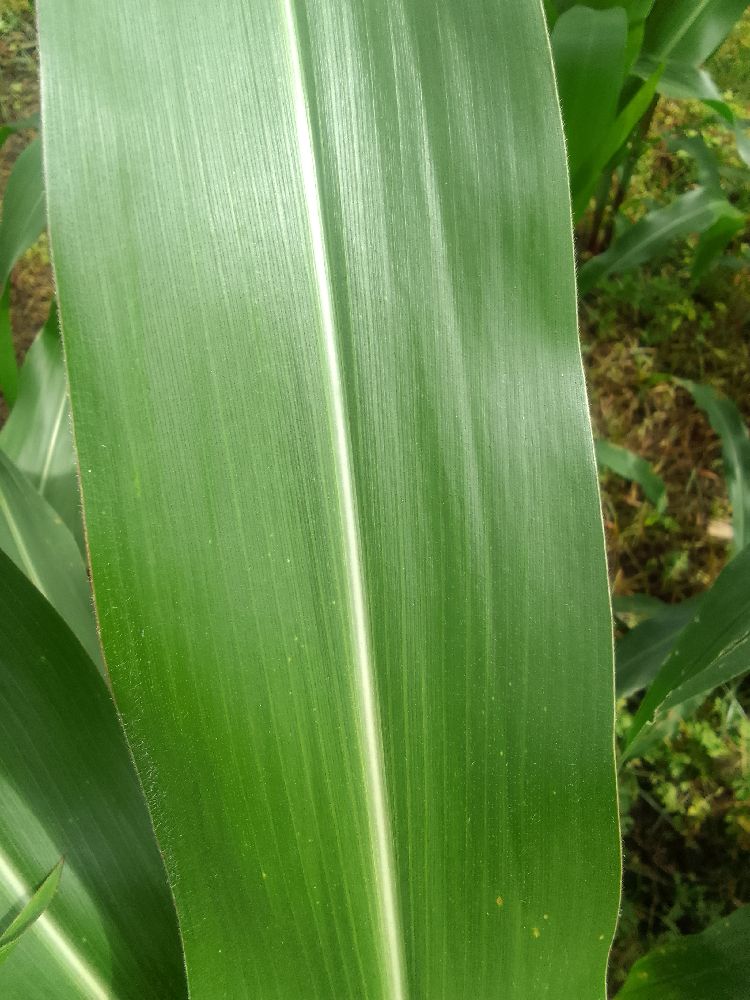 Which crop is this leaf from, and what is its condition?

maize, healthy
